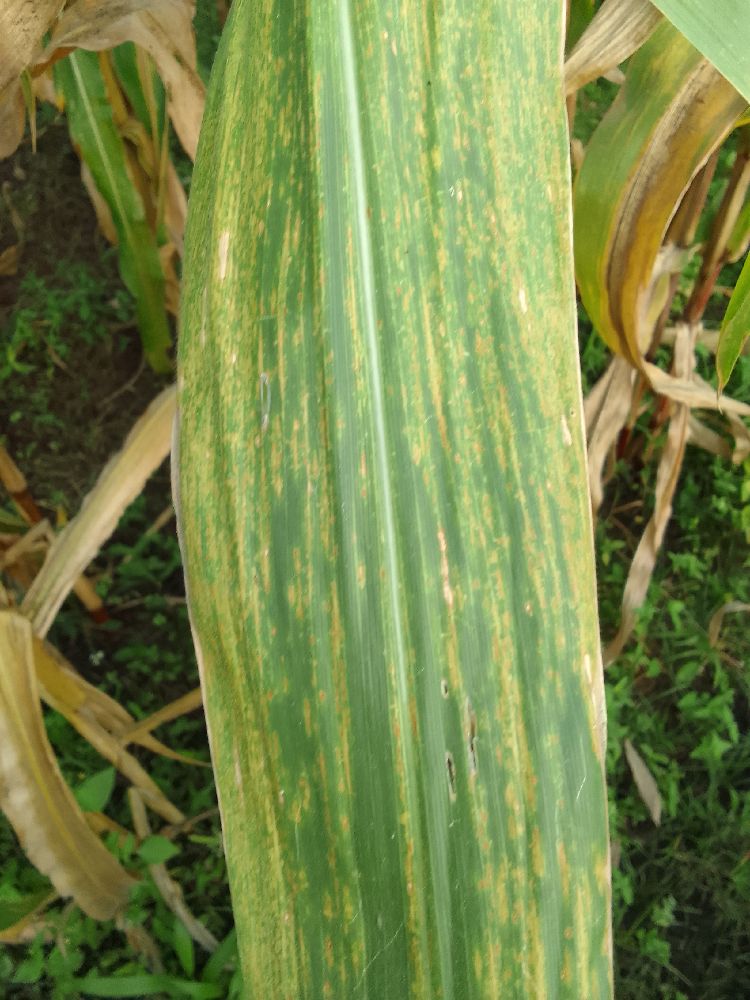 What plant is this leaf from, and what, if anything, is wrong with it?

maize, maize lethal necrosis
